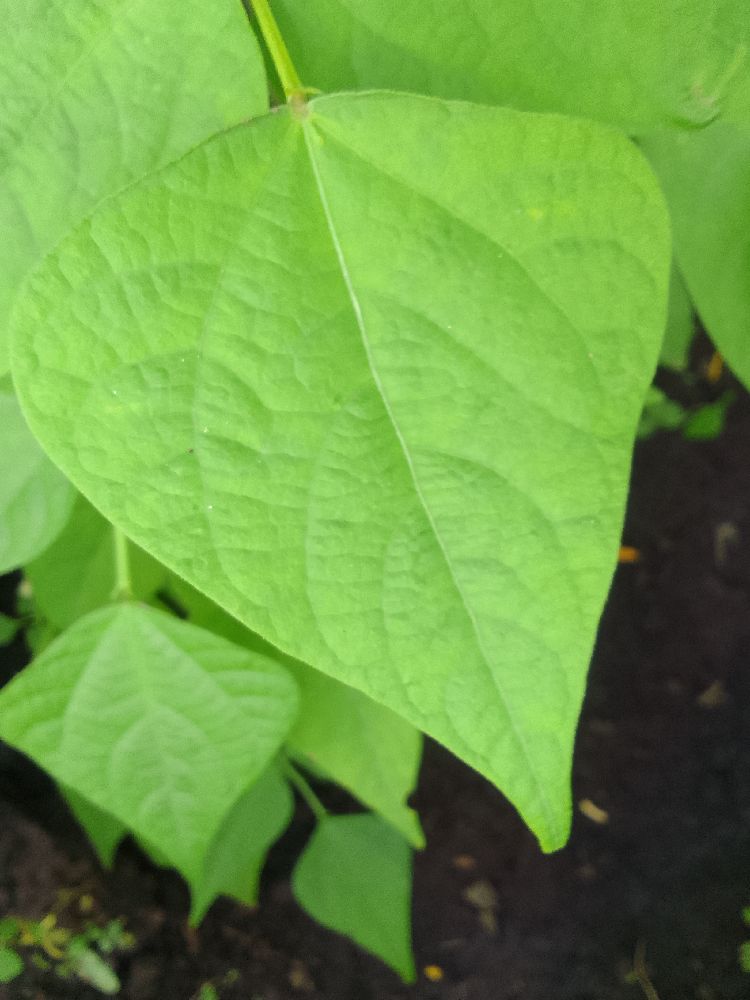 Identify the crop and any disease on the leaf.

common bean, healthy
